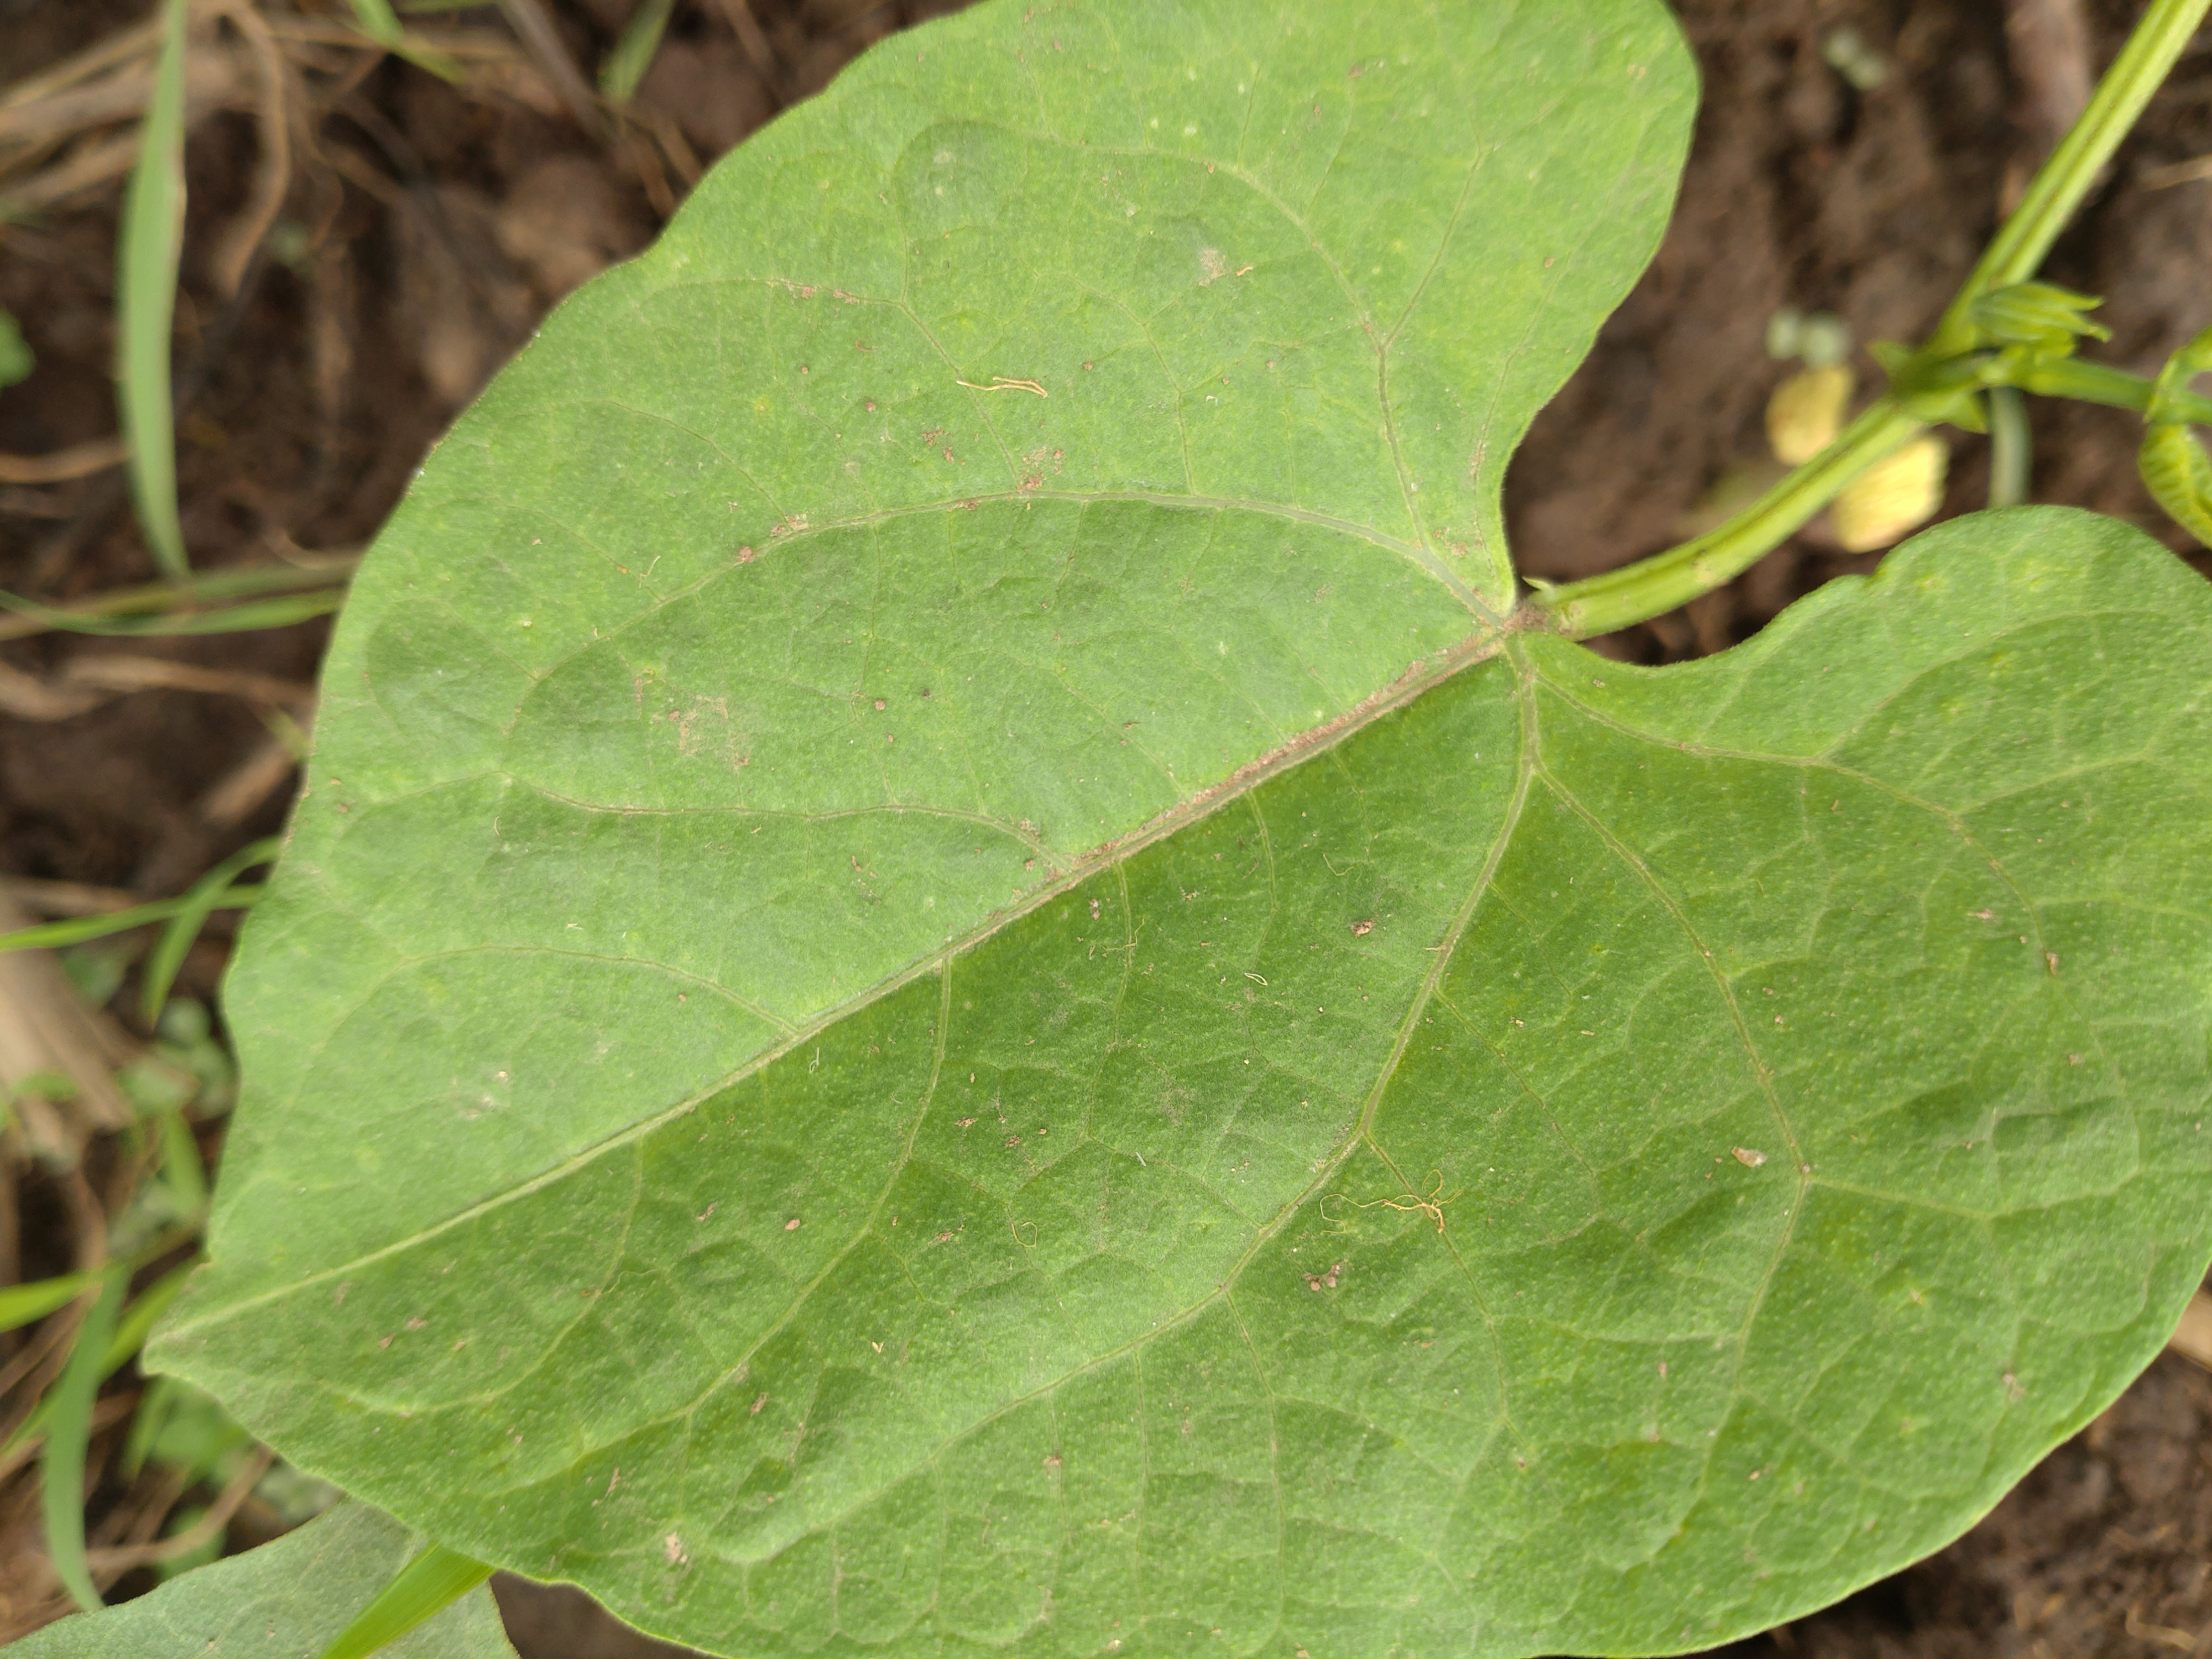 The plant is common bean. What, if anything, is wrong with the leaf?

healthy
